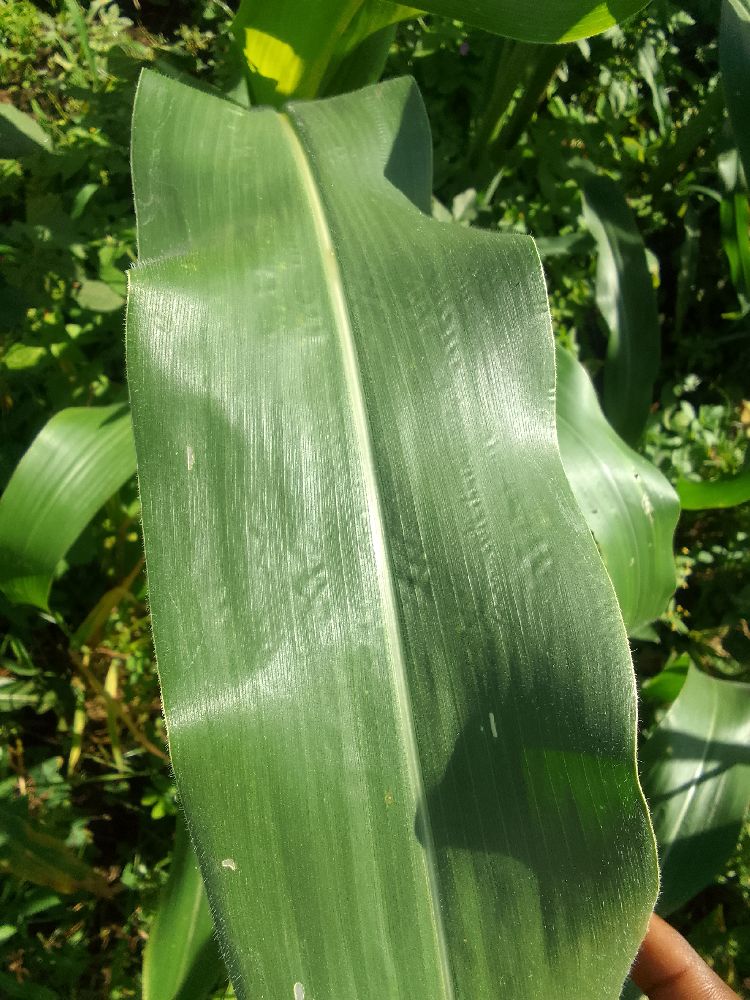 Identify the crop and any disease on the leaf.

maize, healthy
